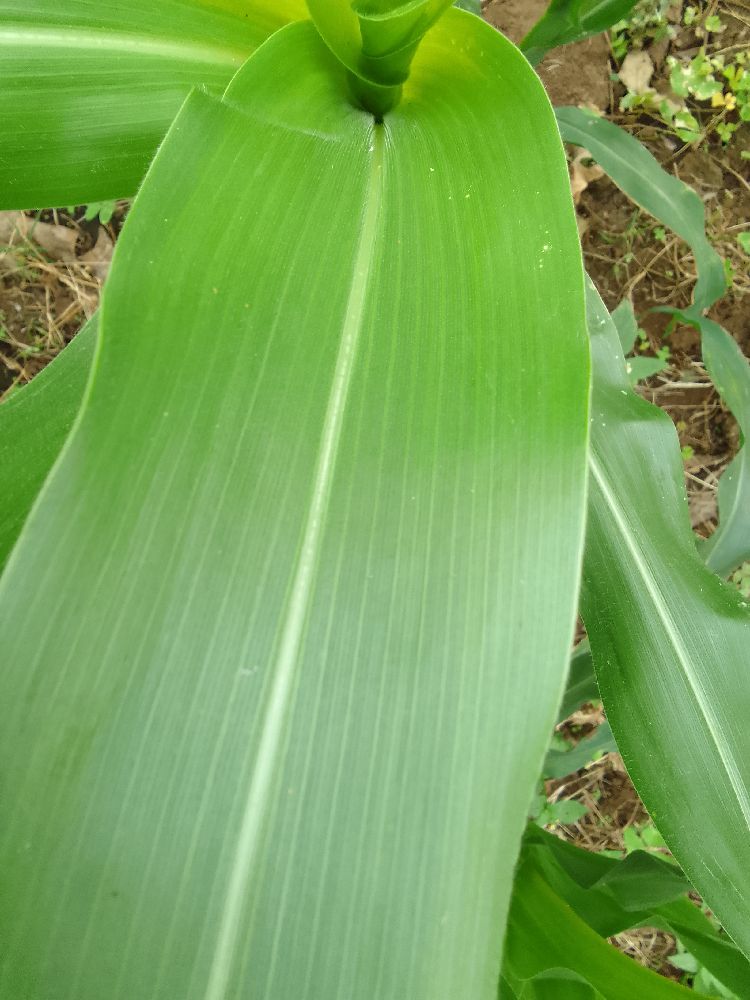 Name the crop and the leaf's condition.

maize, healthy
